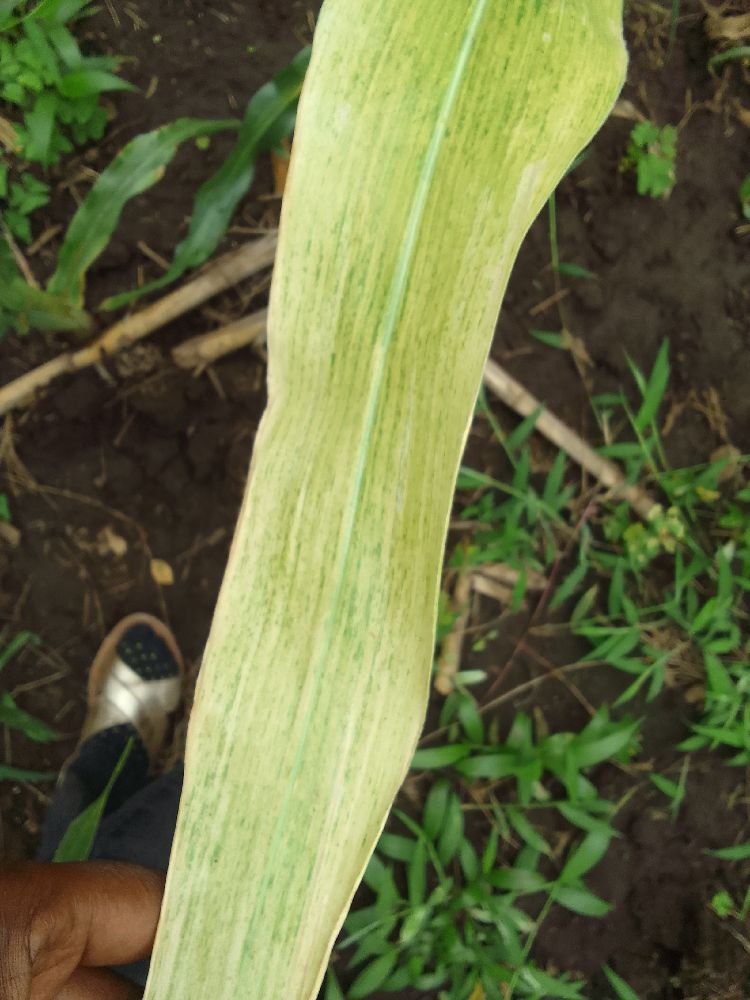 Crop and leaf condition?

maize, maize lethal necrosis
